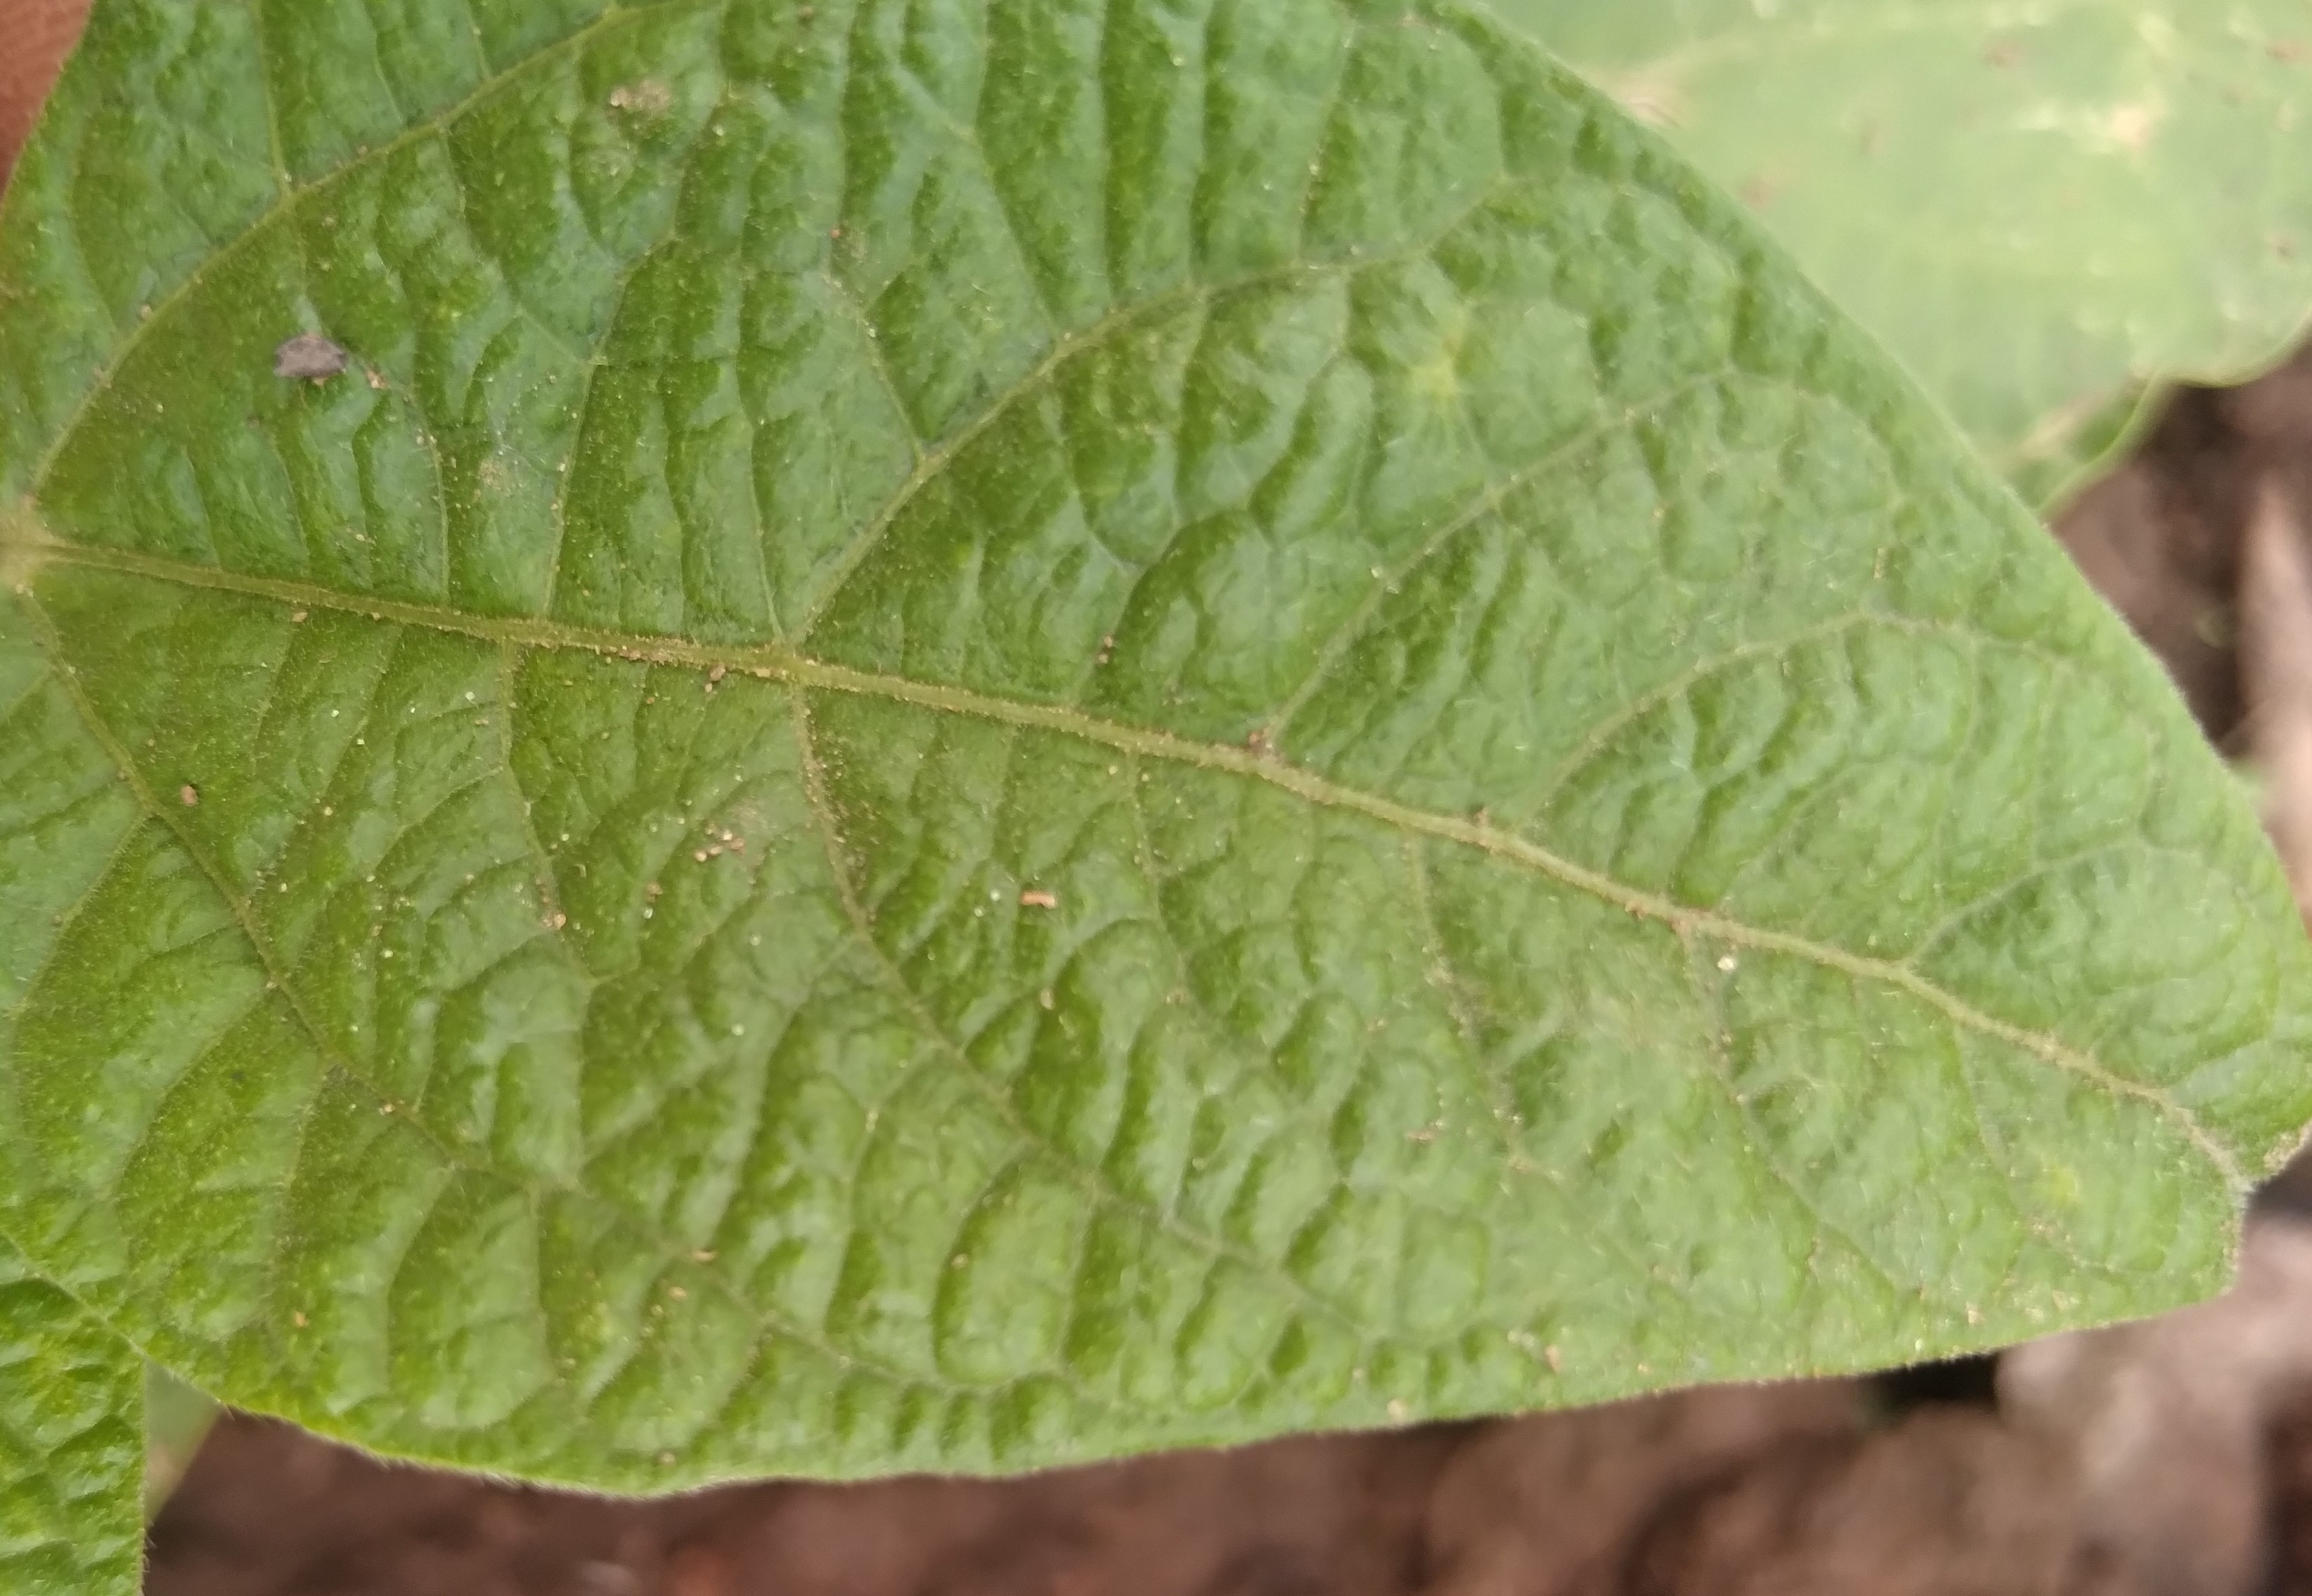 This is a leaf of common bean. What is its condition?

healthy
